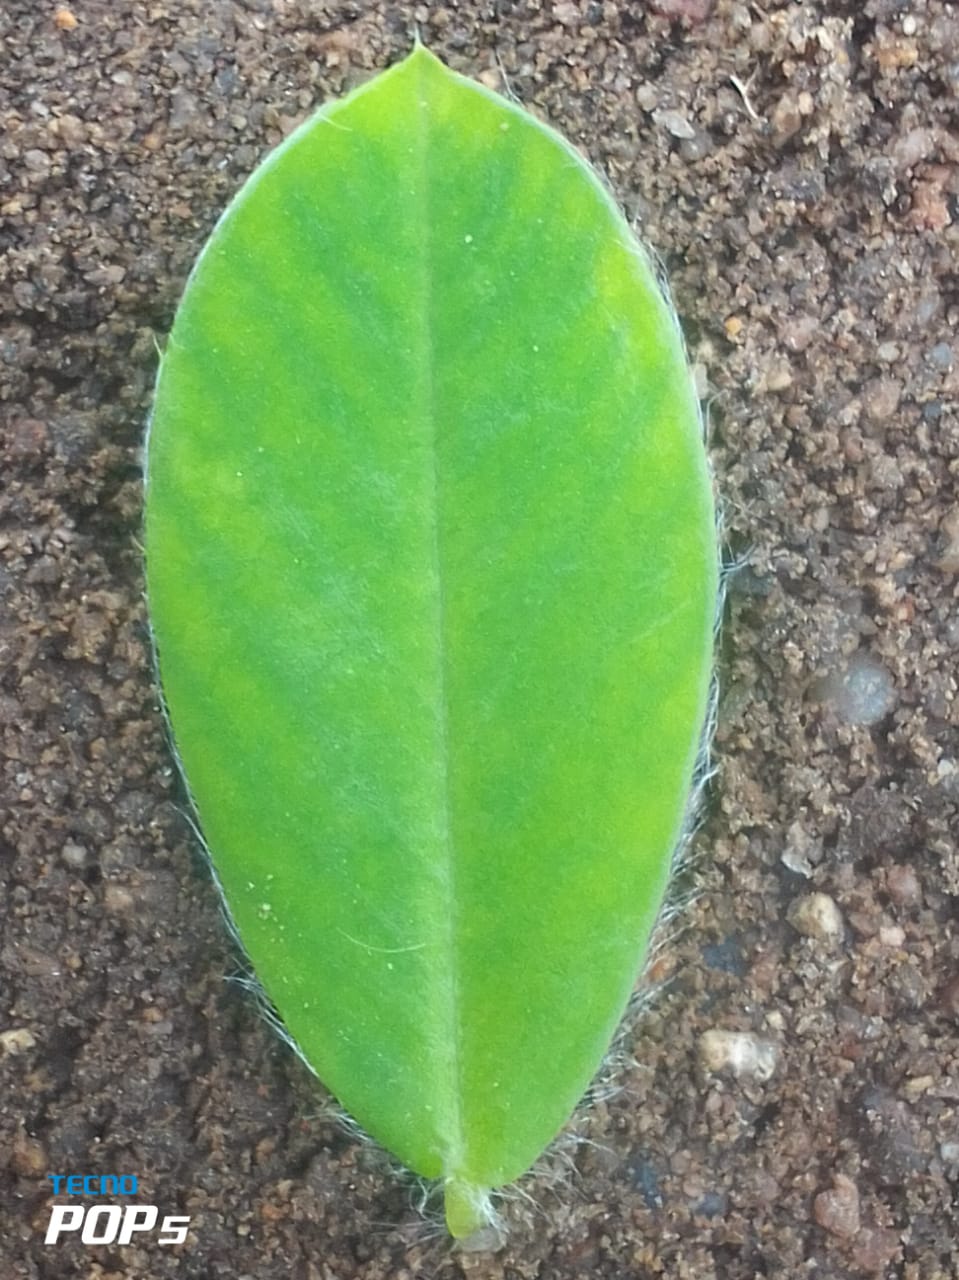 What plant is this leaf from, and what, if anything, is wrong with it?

peanut, healthy leaves
